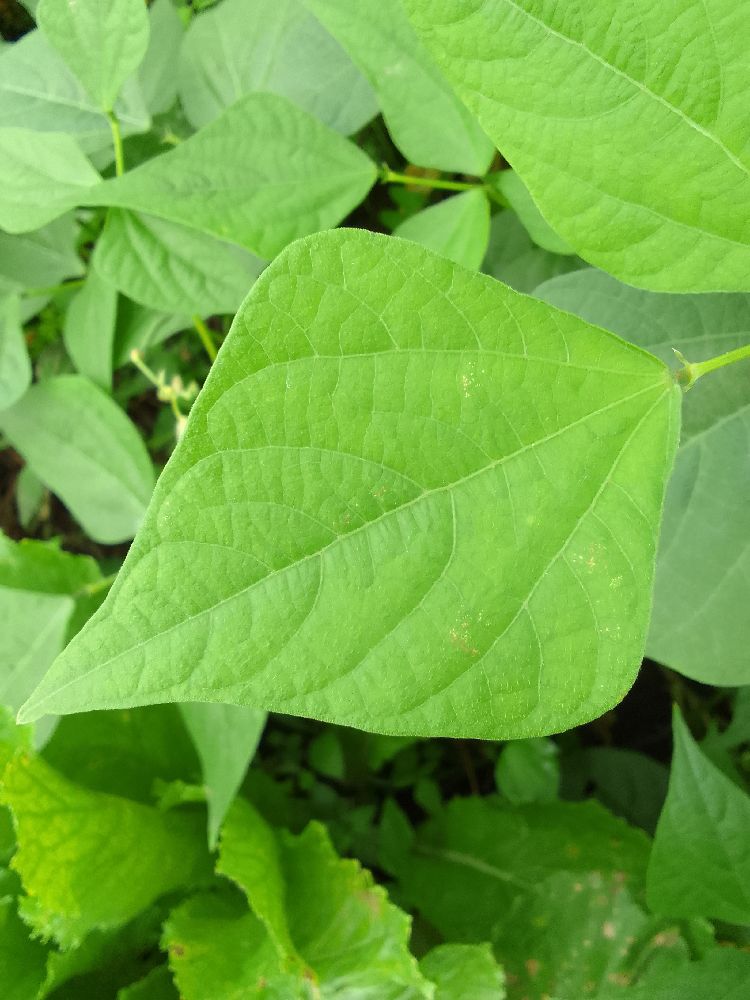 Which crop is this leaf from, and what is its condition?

common bean, healthy
